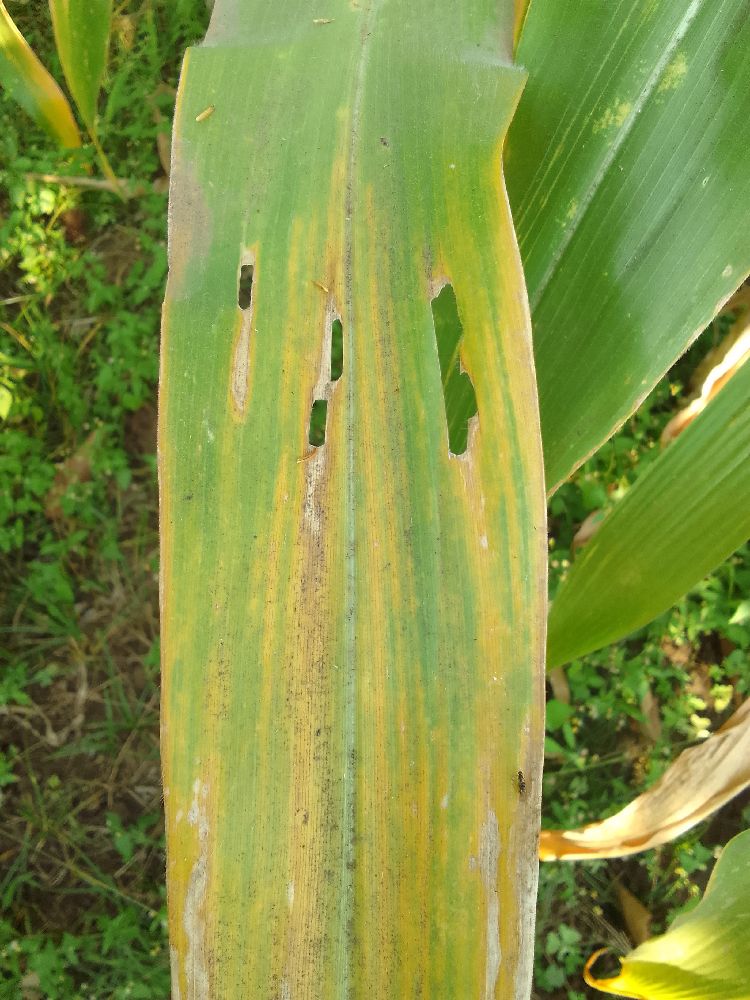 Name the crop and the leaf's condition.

maize, maize lethal necrosis
